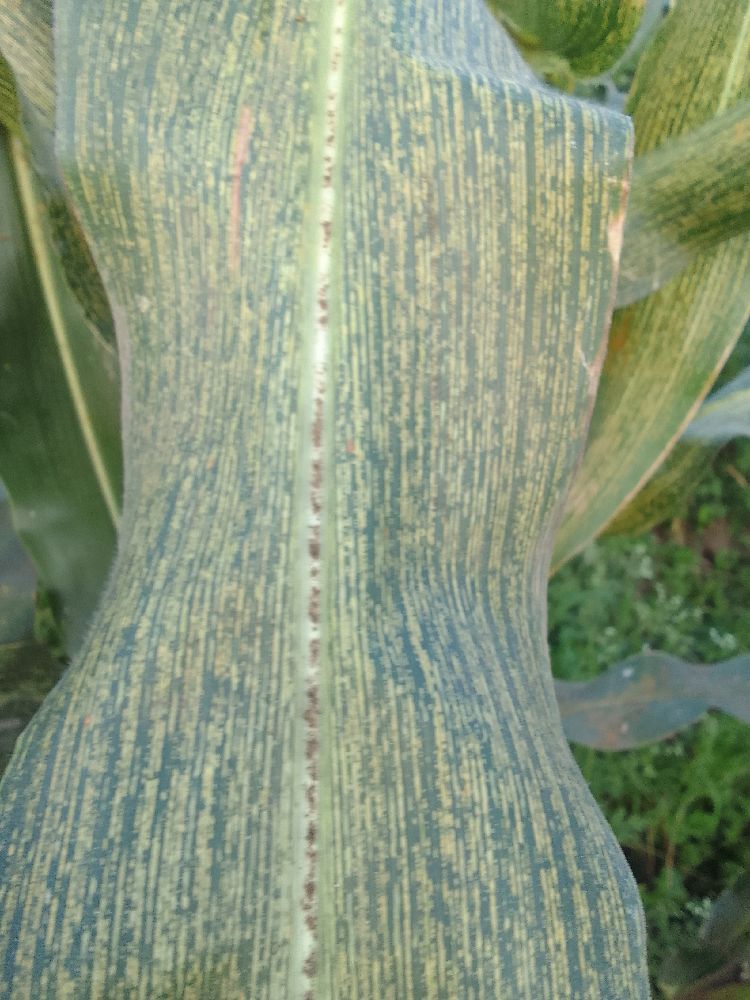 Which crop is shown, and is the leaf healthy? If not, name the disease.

maize, maize streak virus
